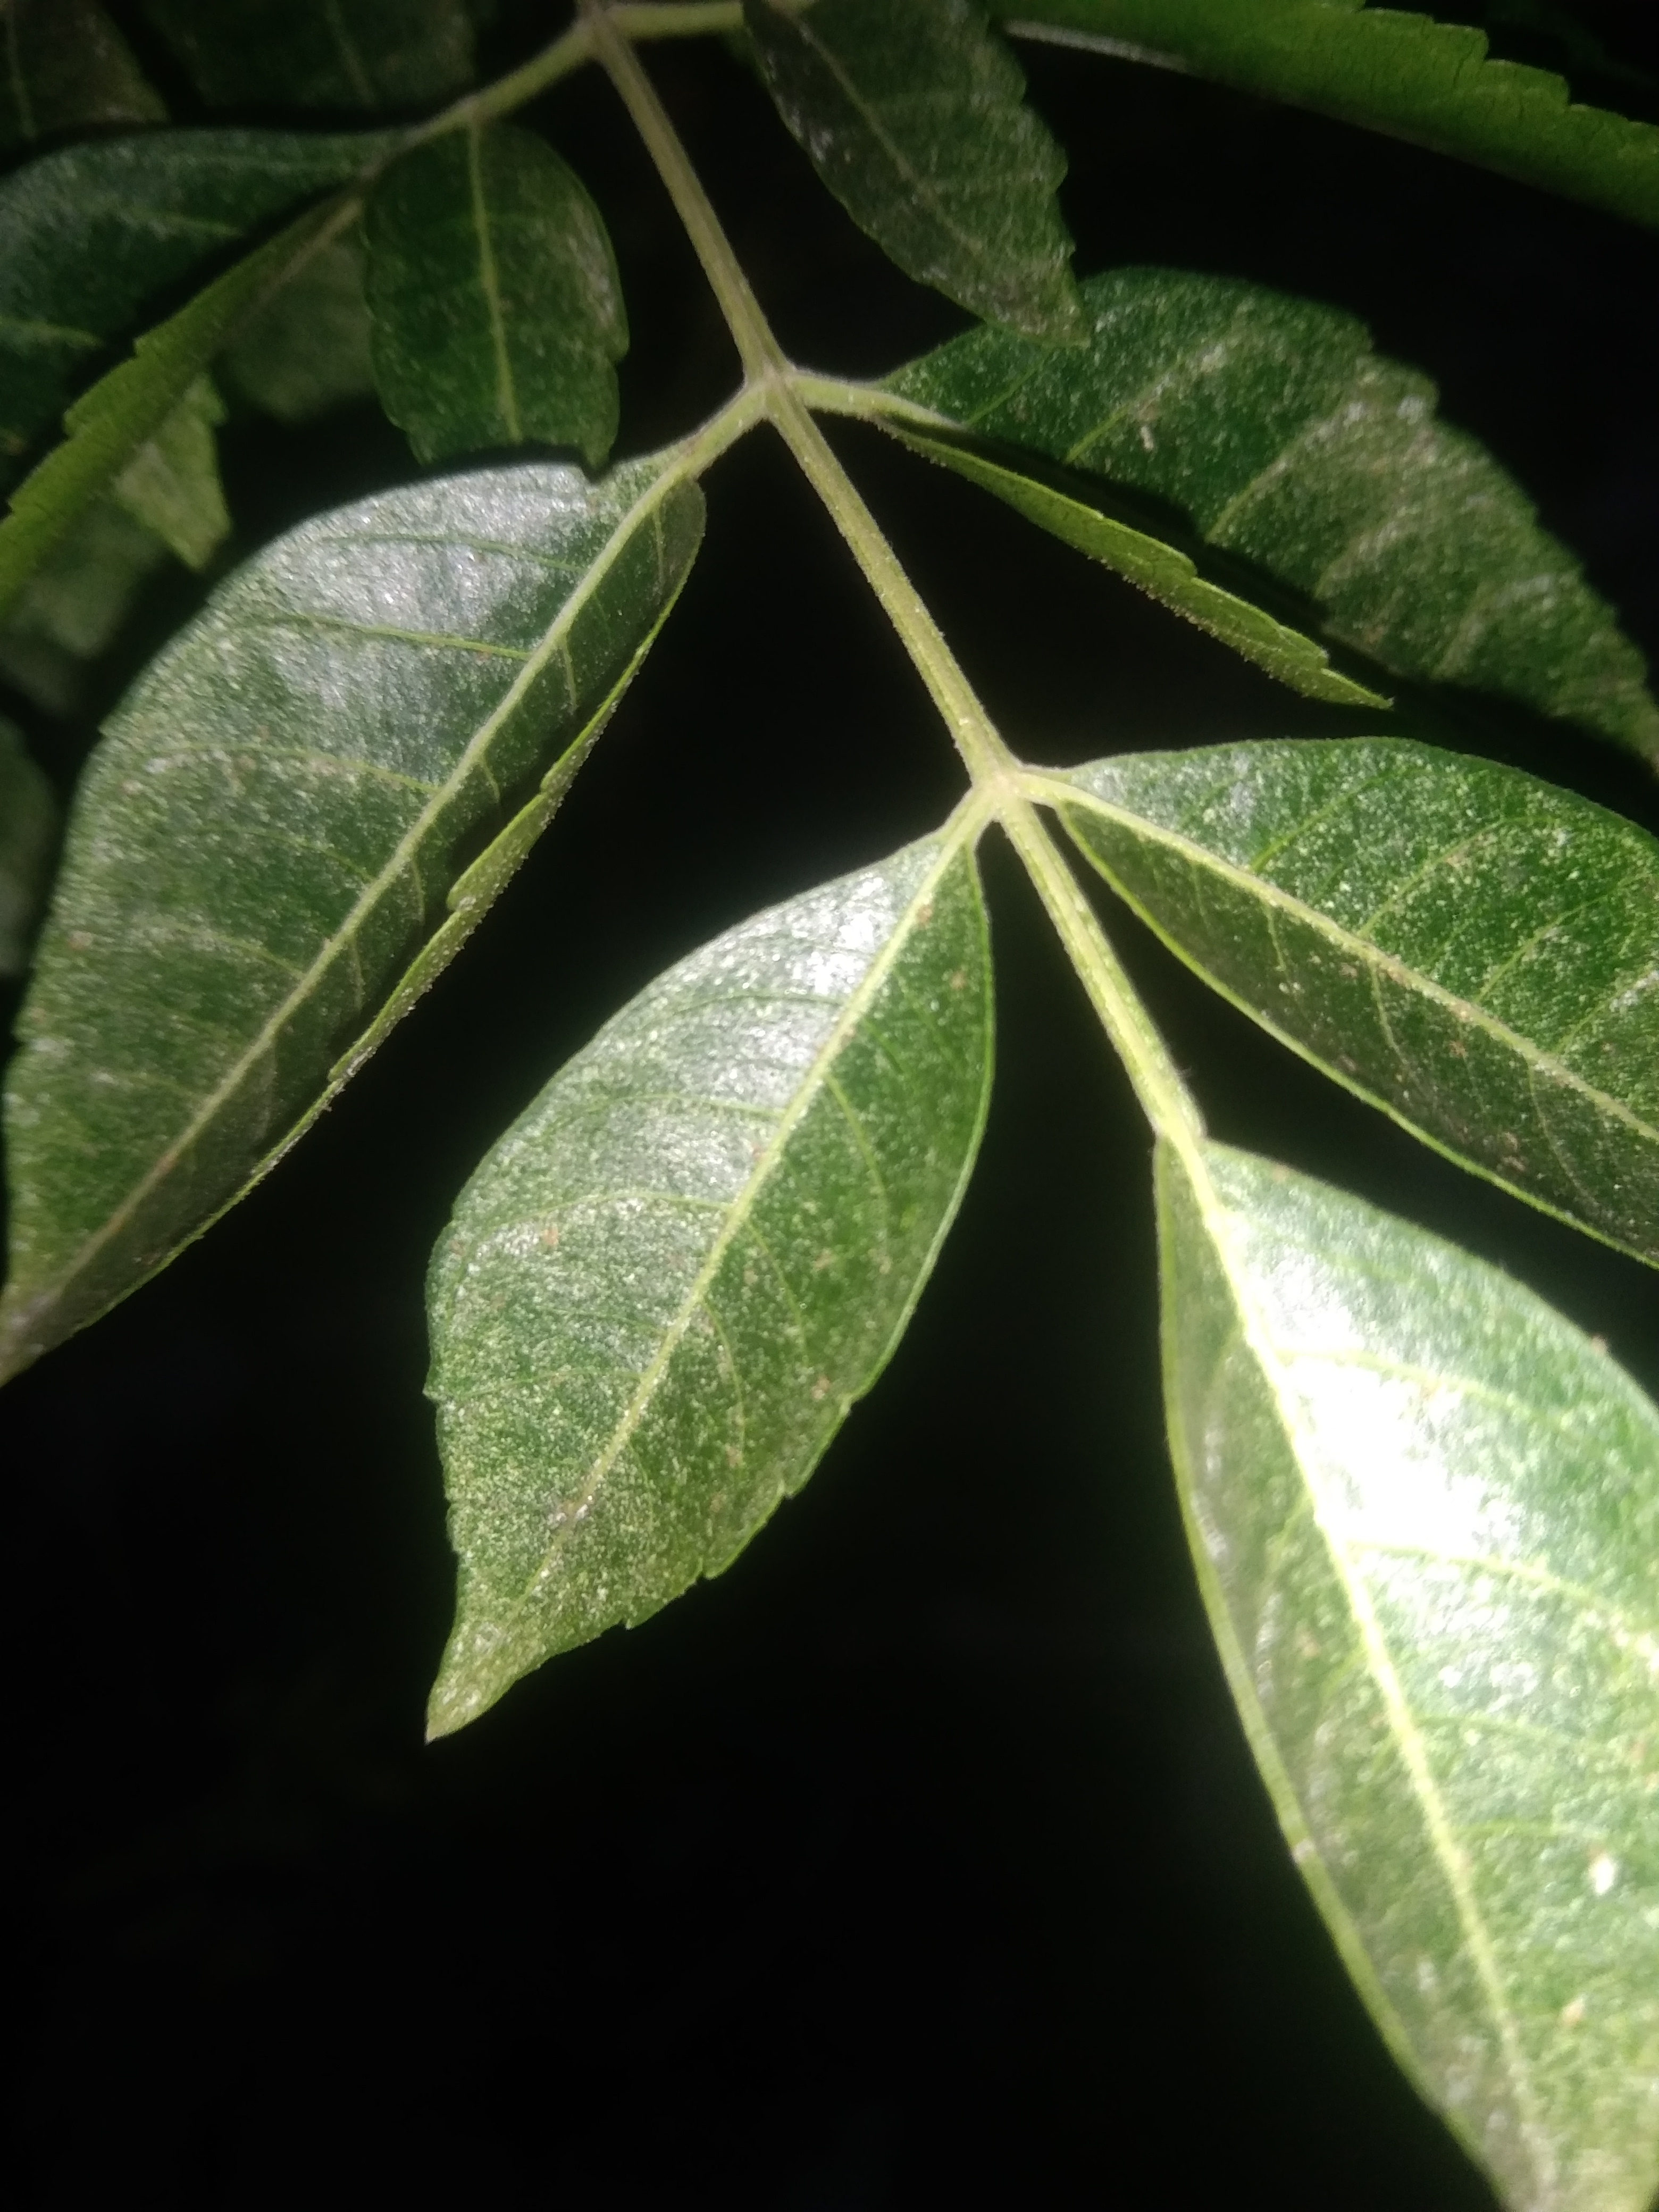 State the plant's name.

neem
